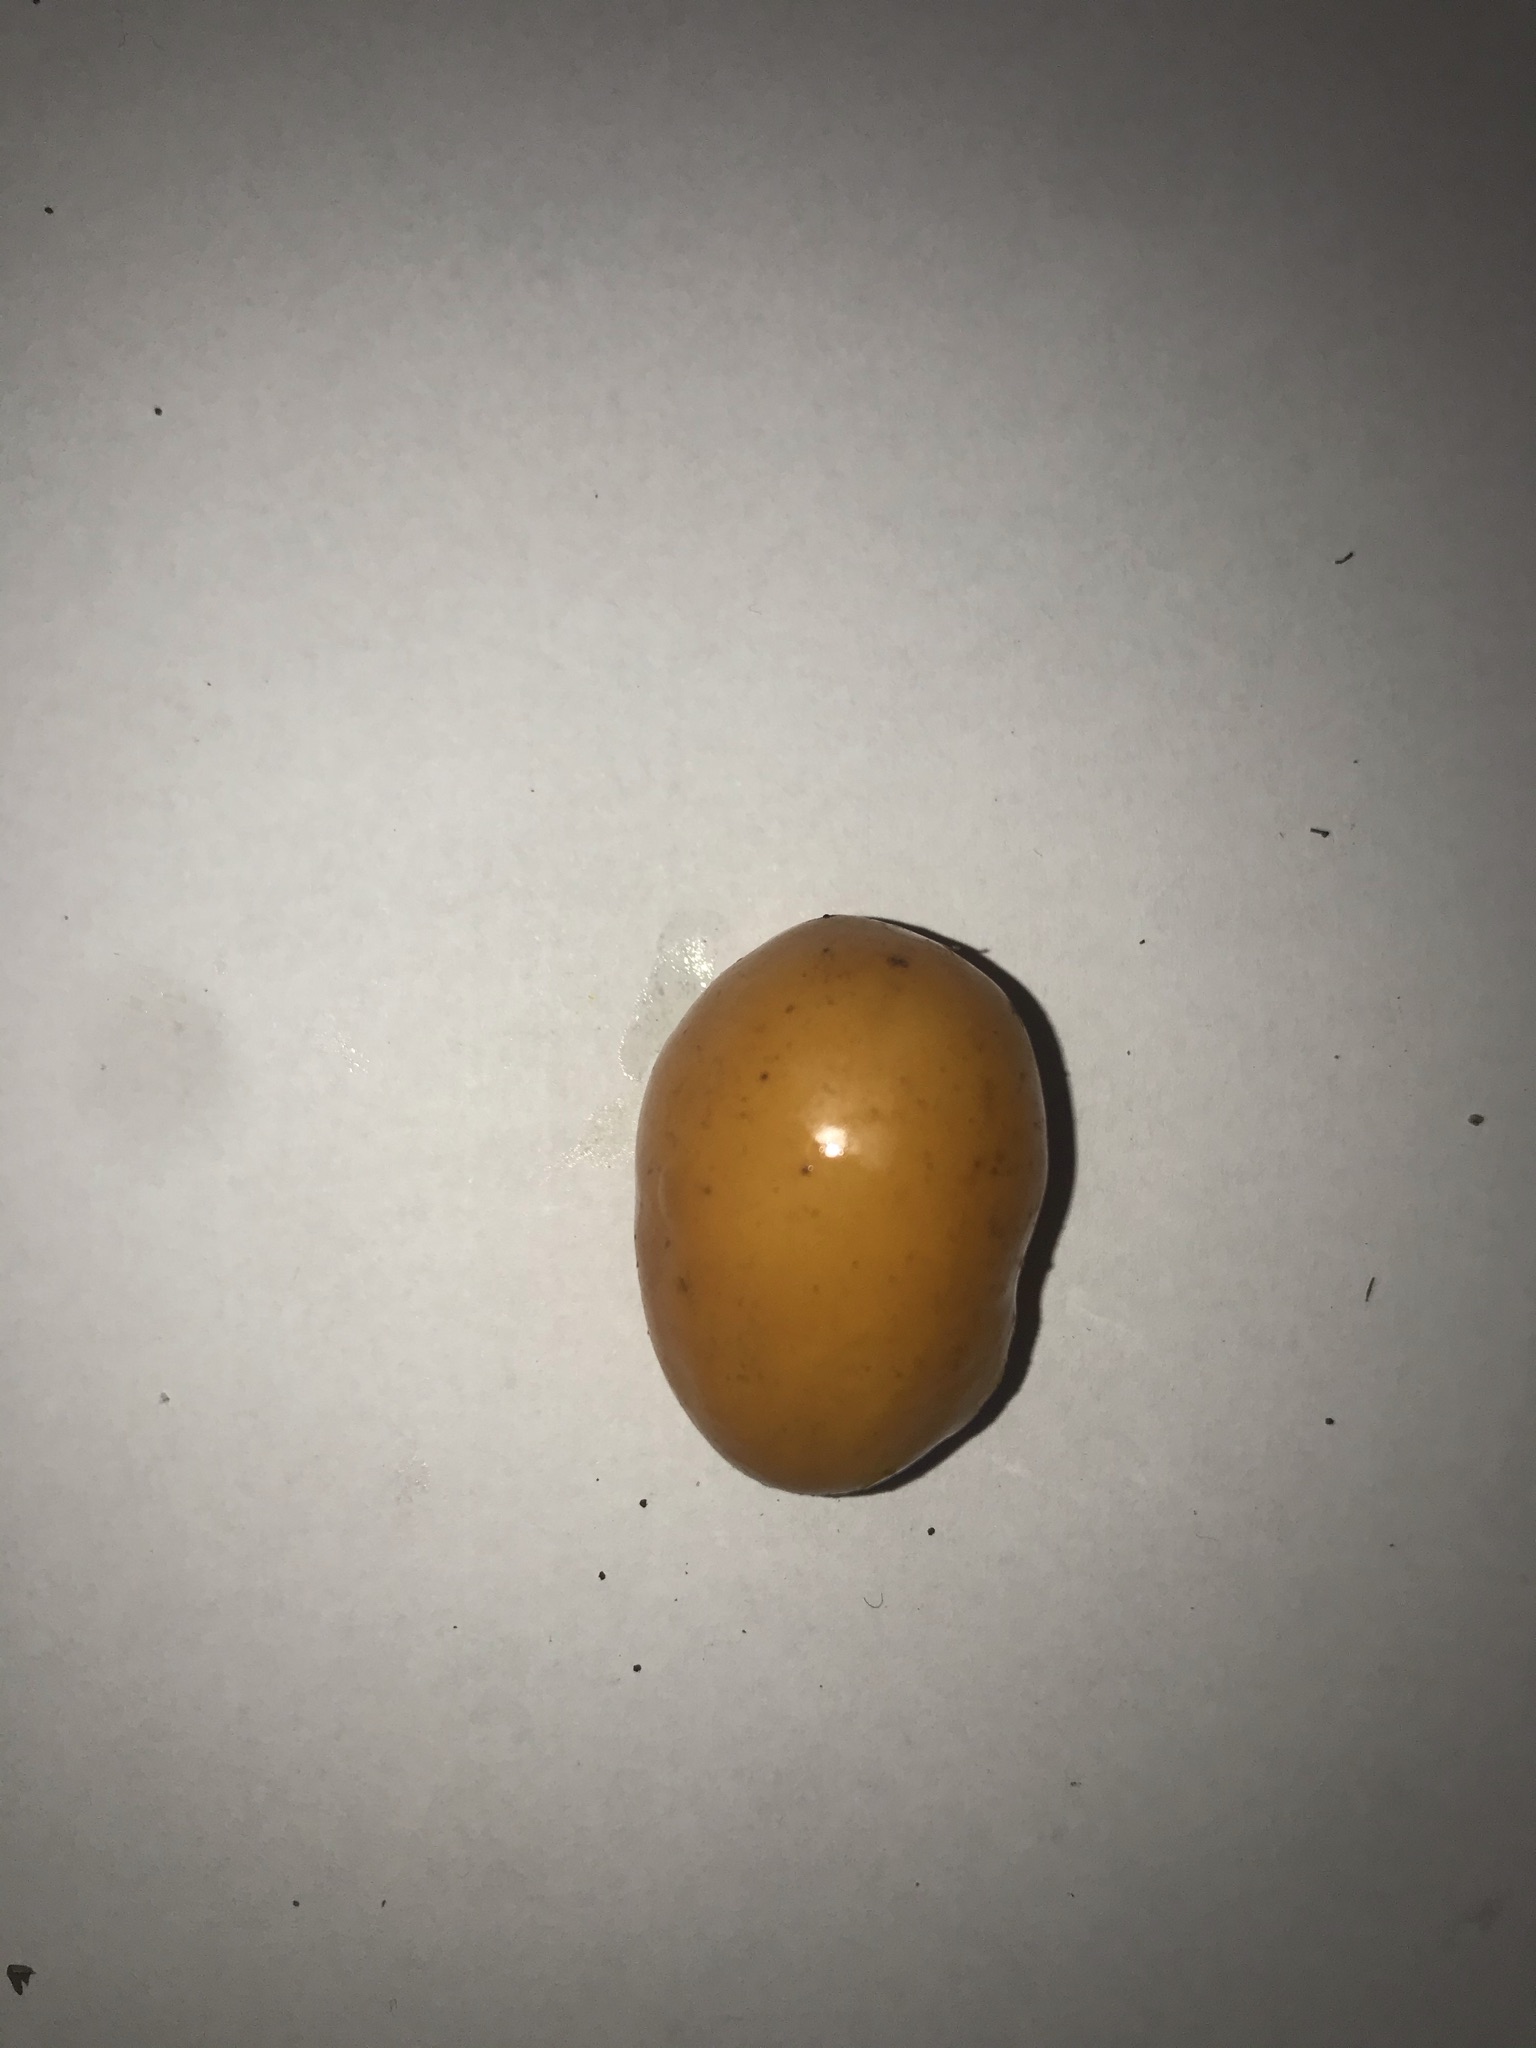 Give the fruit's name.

siriguela
